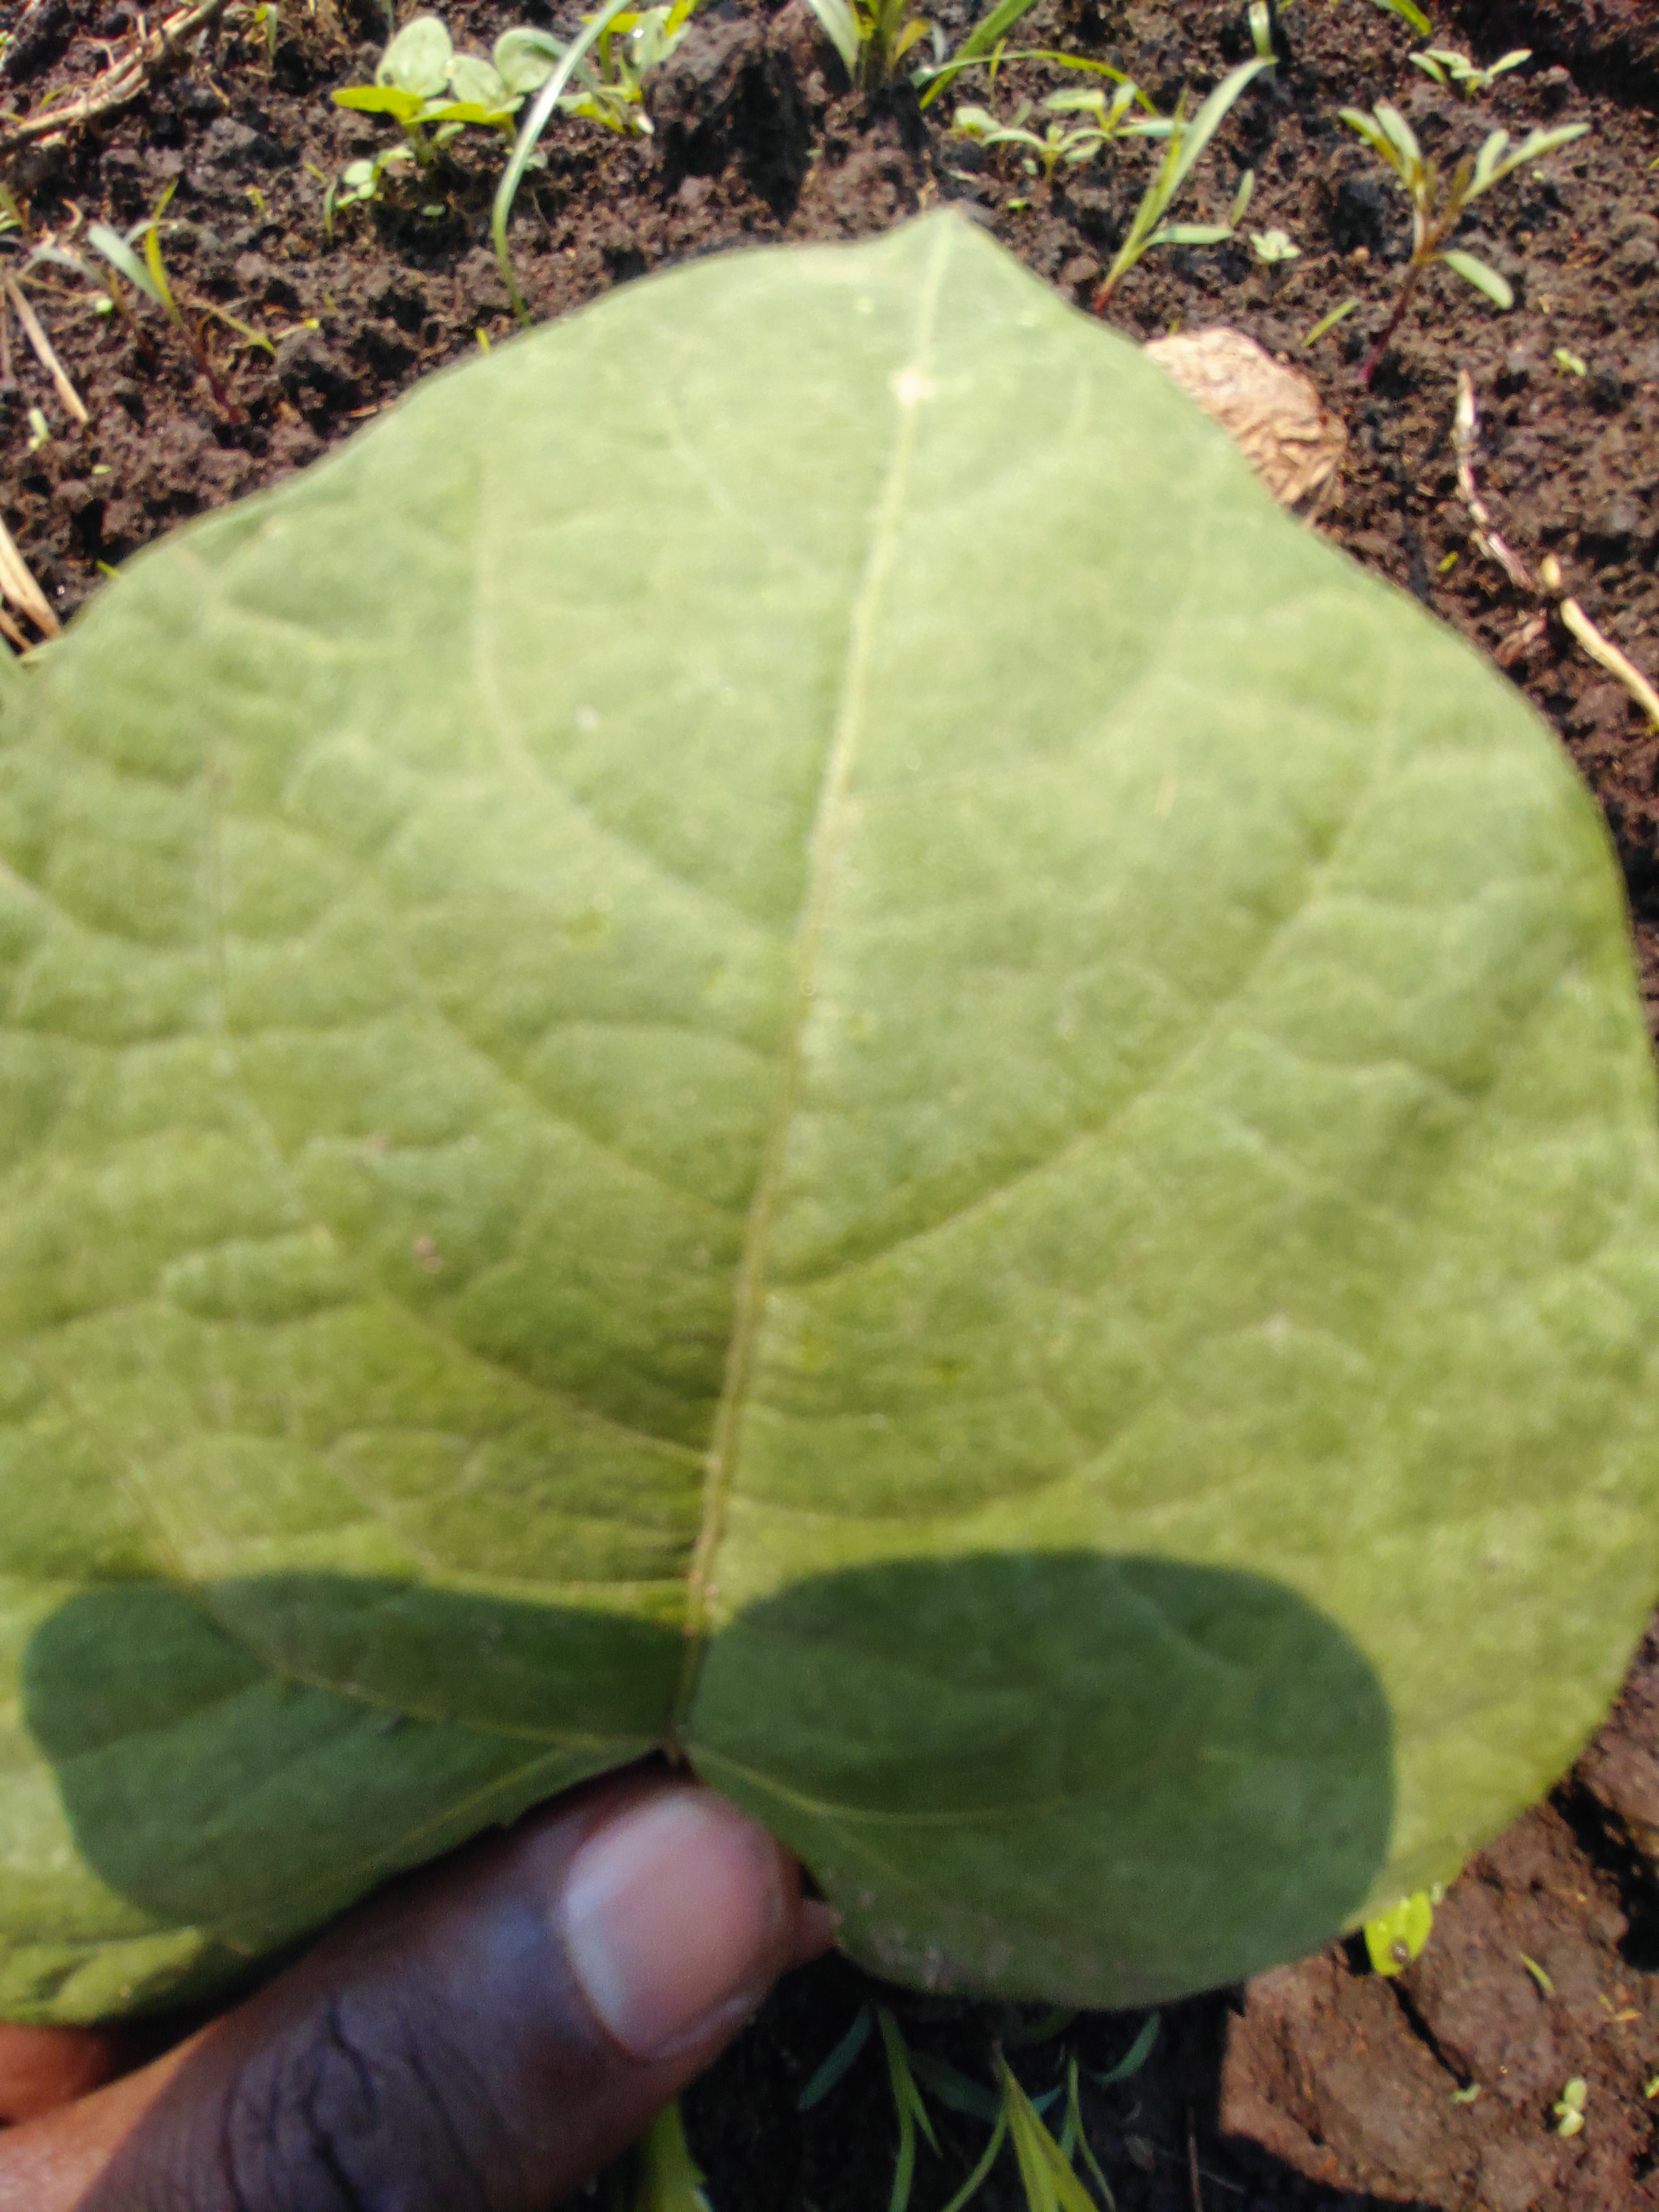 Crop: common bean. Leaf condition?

healthy
